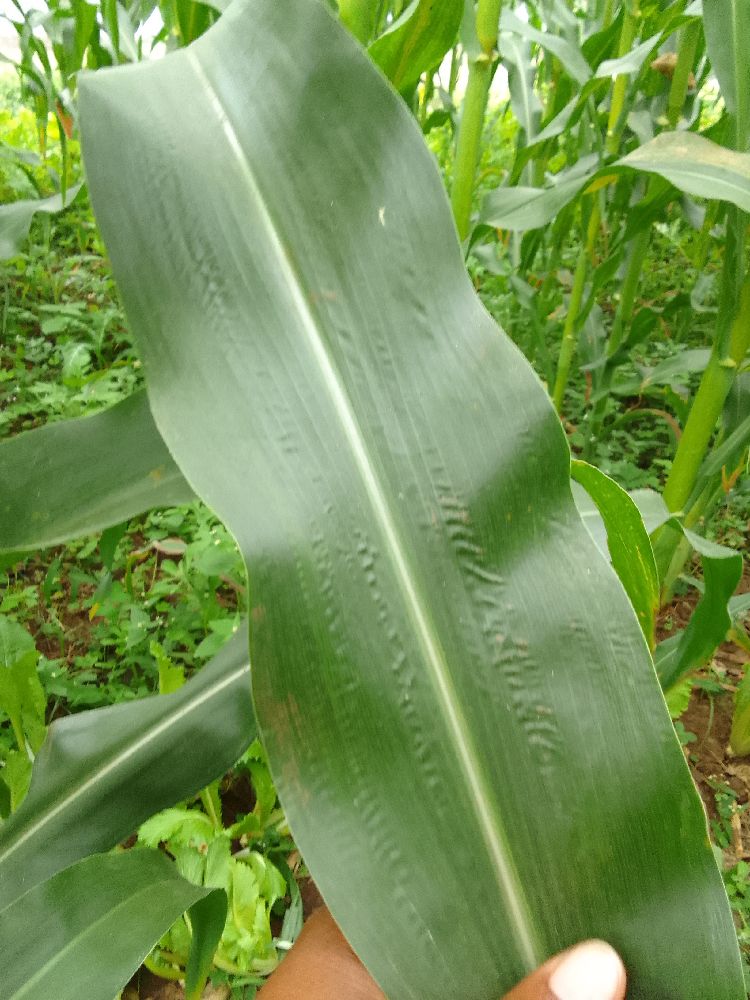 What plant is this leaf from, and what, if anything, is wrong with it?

maize, healthy
